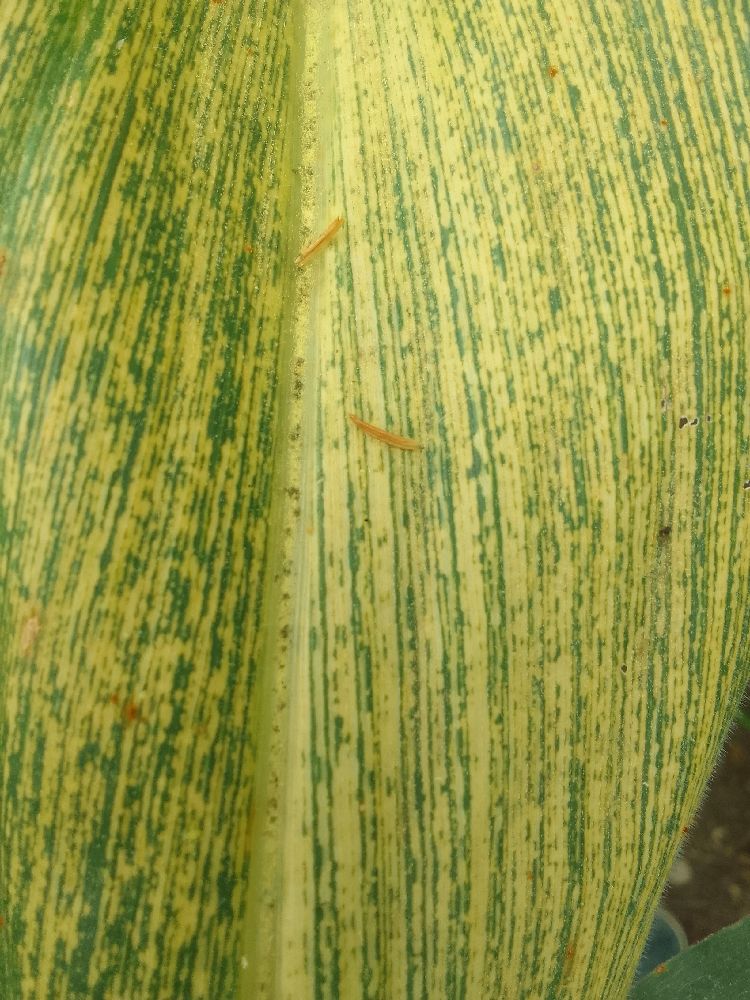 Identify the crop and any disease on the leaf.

maize, maize streak virus
